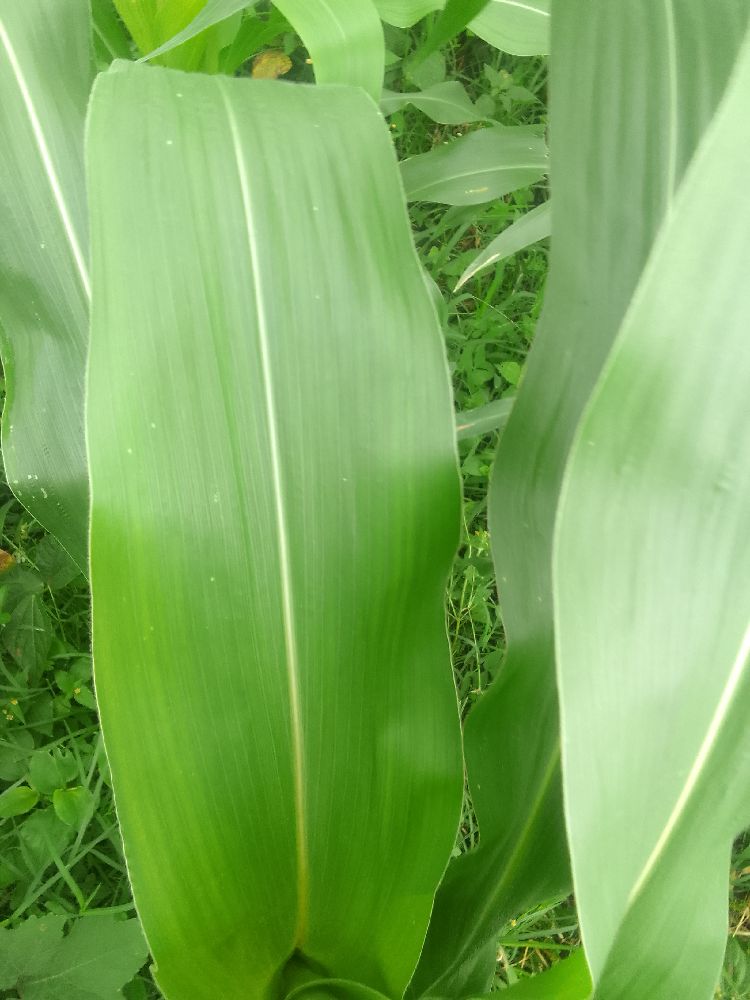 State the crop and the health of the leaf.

maize, healthy
